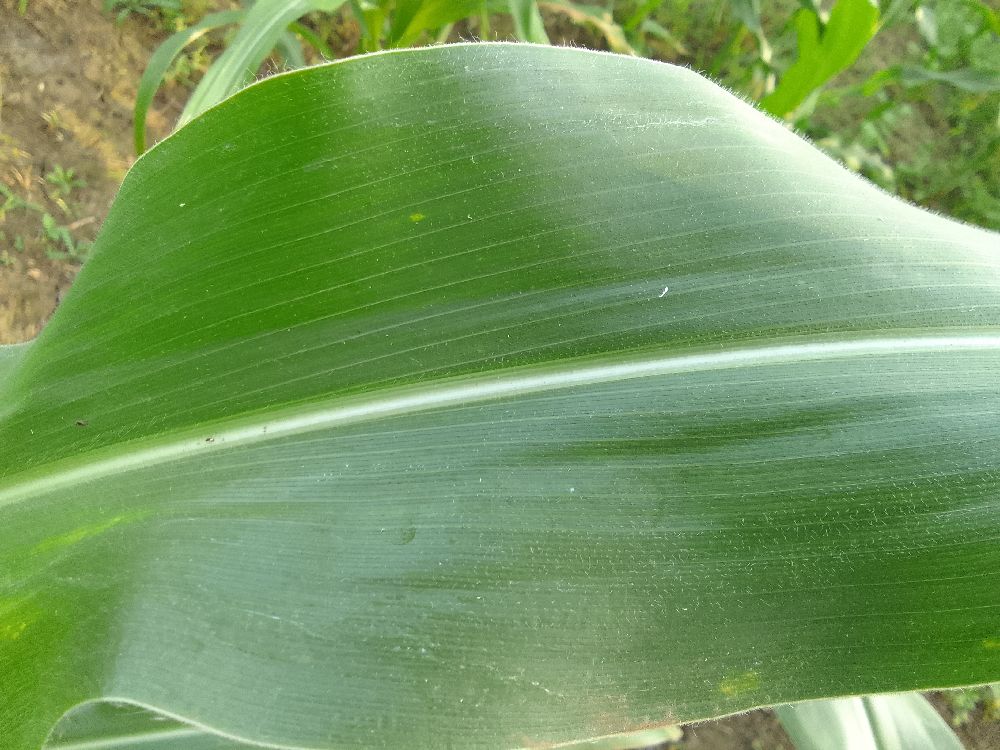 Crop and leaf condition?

maize, healthy
